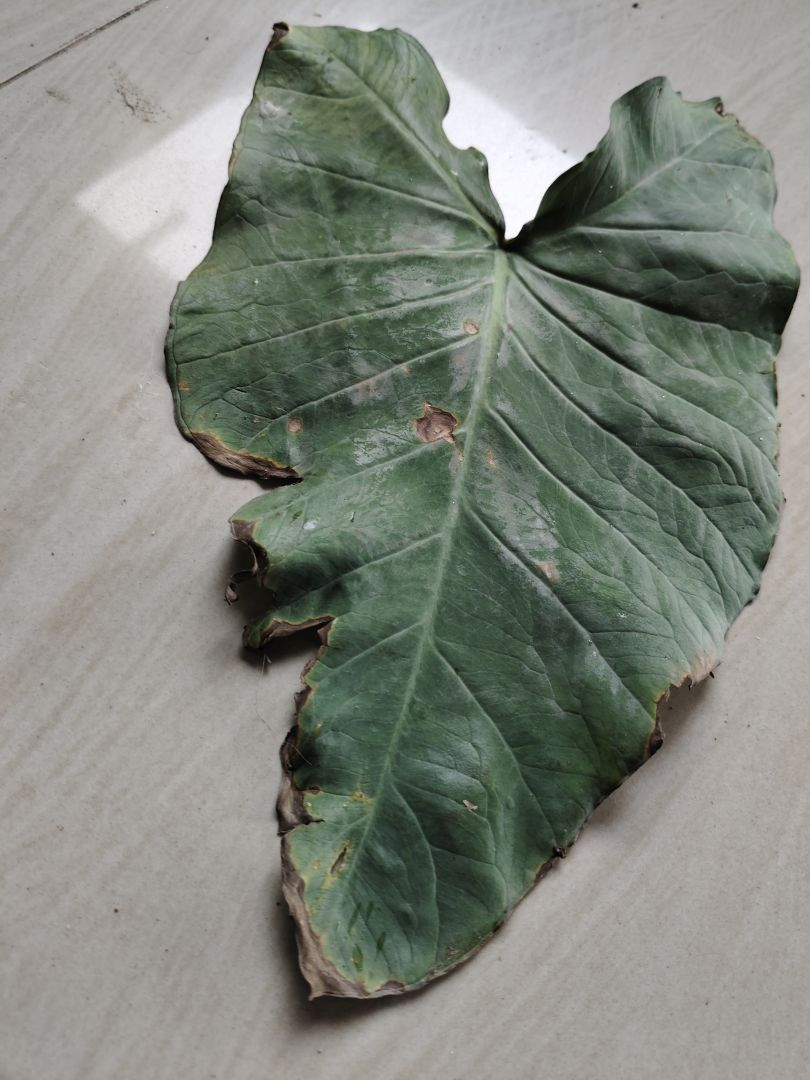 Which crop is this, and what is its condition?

taro, leaf blight
